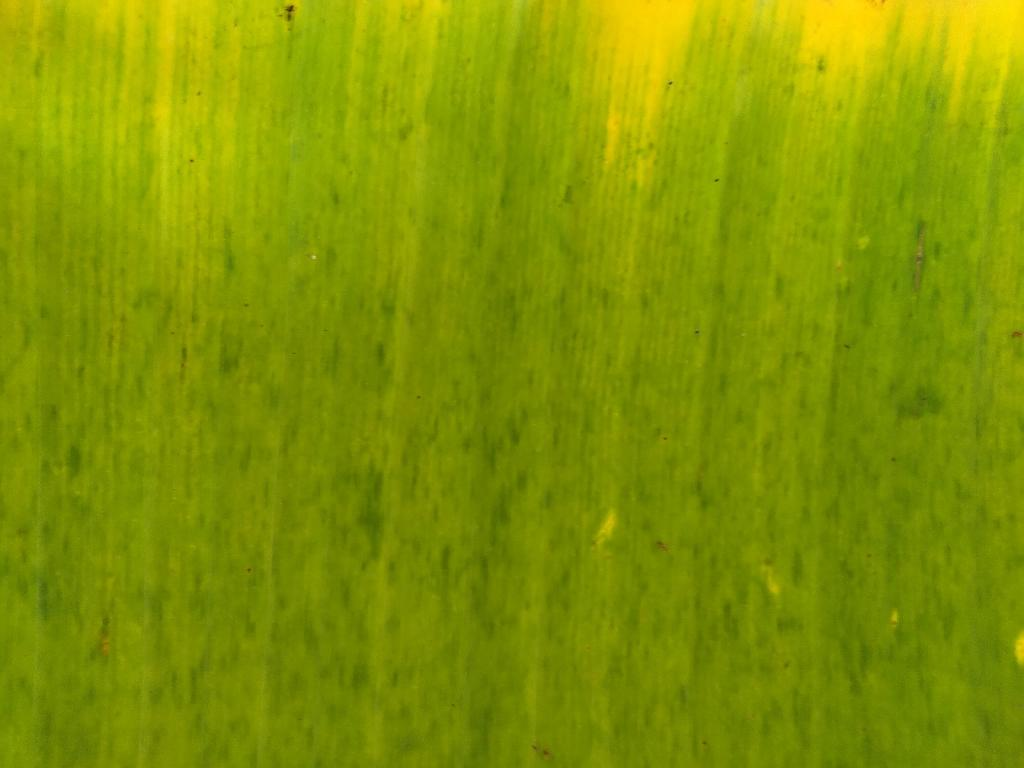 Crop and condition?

banana, fusarium wilt race 1
